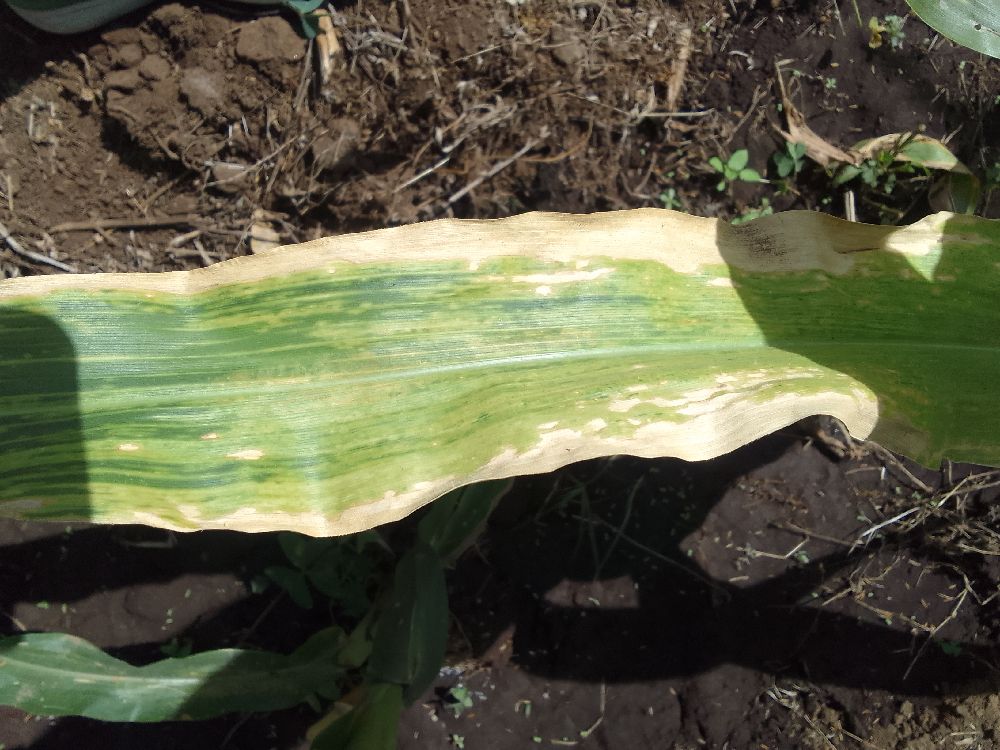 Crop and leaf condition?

maize, maize lethal necrosis
